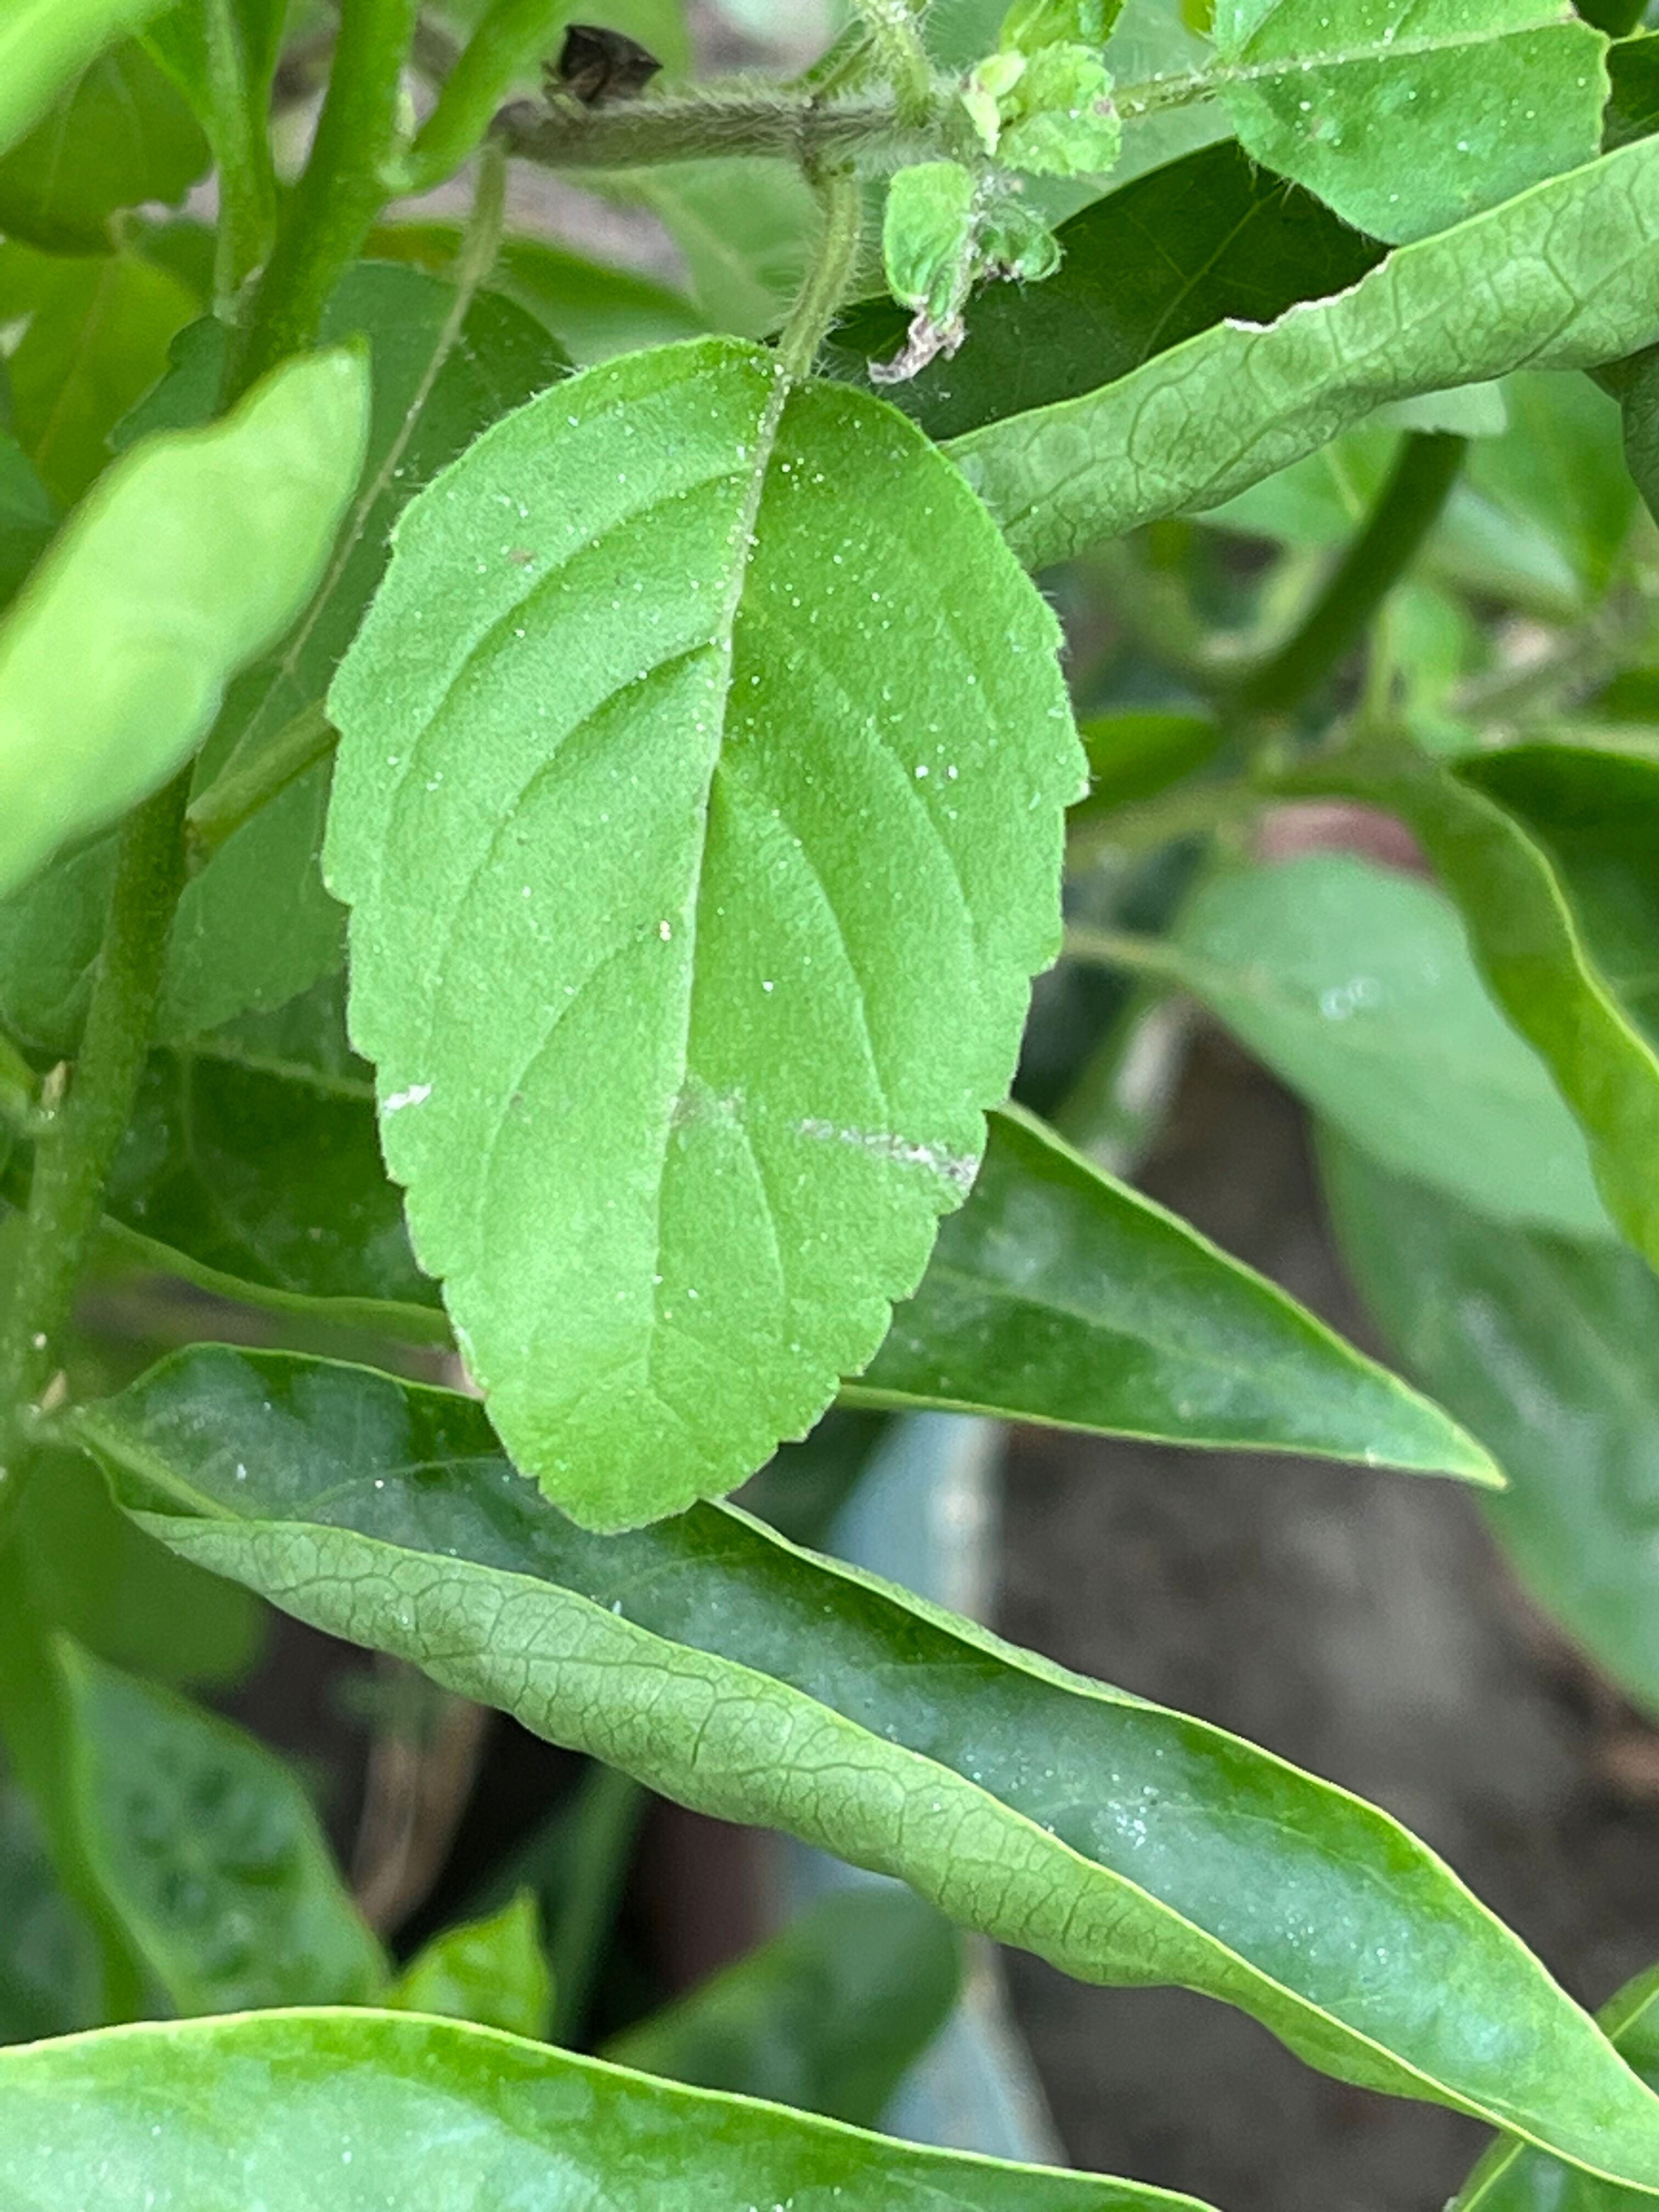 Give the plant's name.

tulshi
